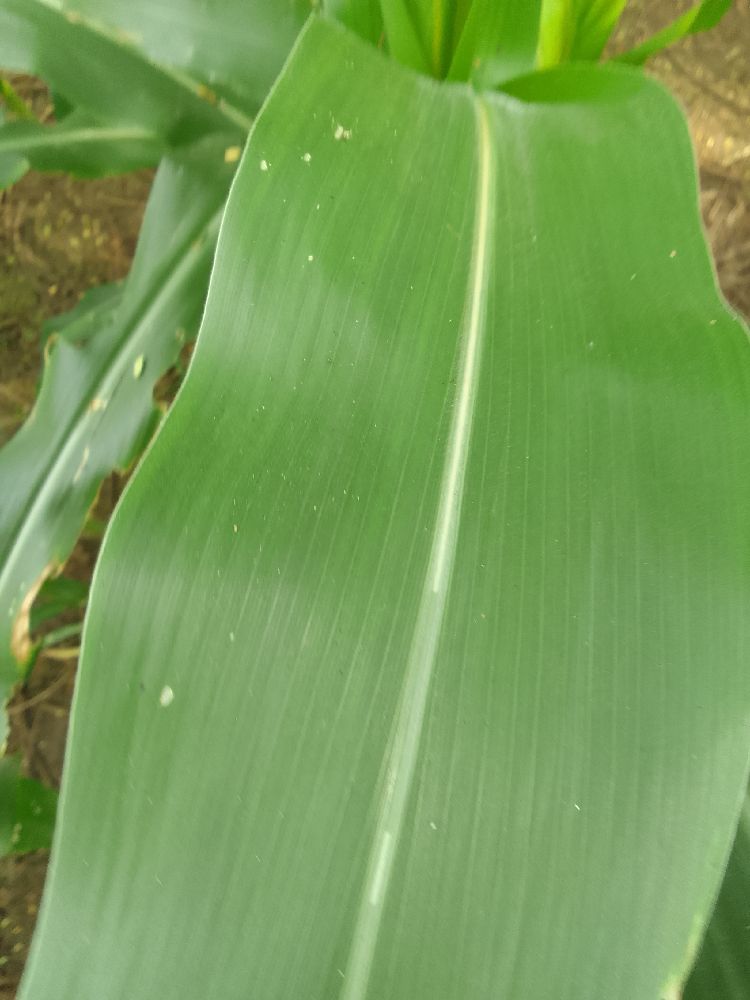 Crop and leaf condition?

maize, healthy
